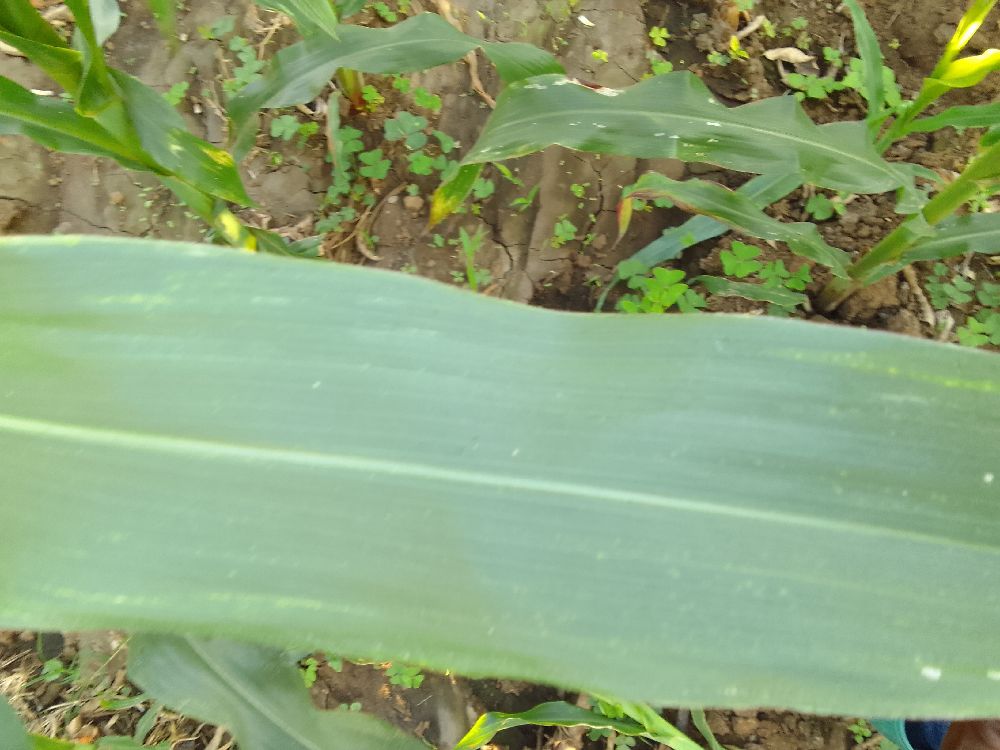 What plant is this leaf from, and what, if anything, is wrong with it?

maize, healthy
